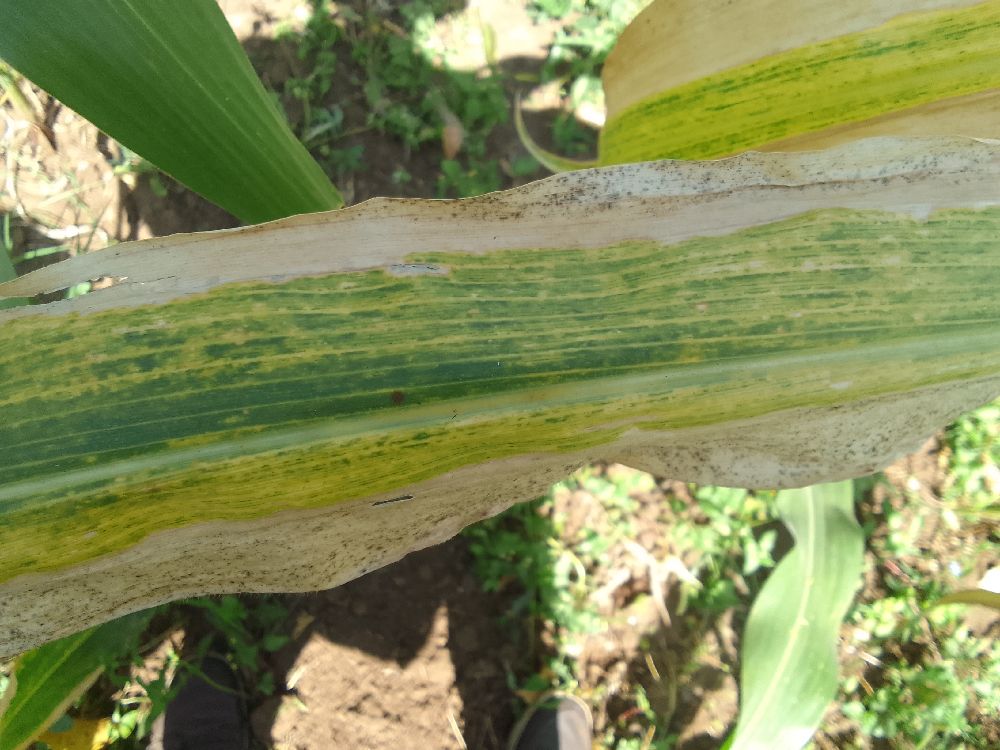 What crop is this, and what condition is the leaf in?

maize, maize lethal necrosis
